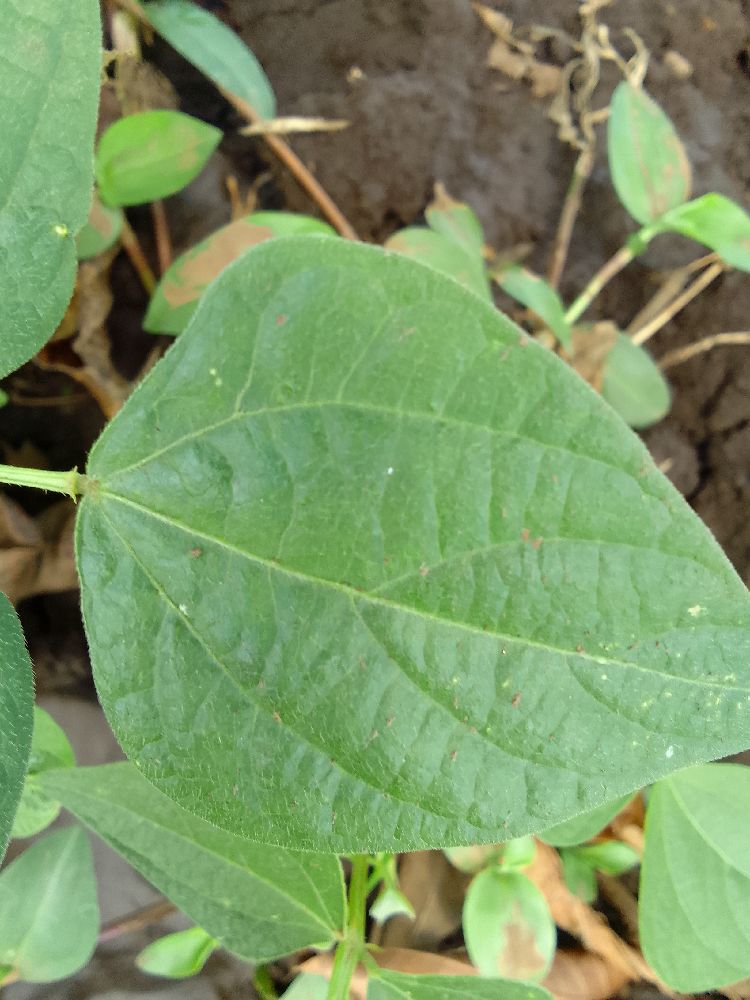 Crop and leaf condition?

common bean, healthy
